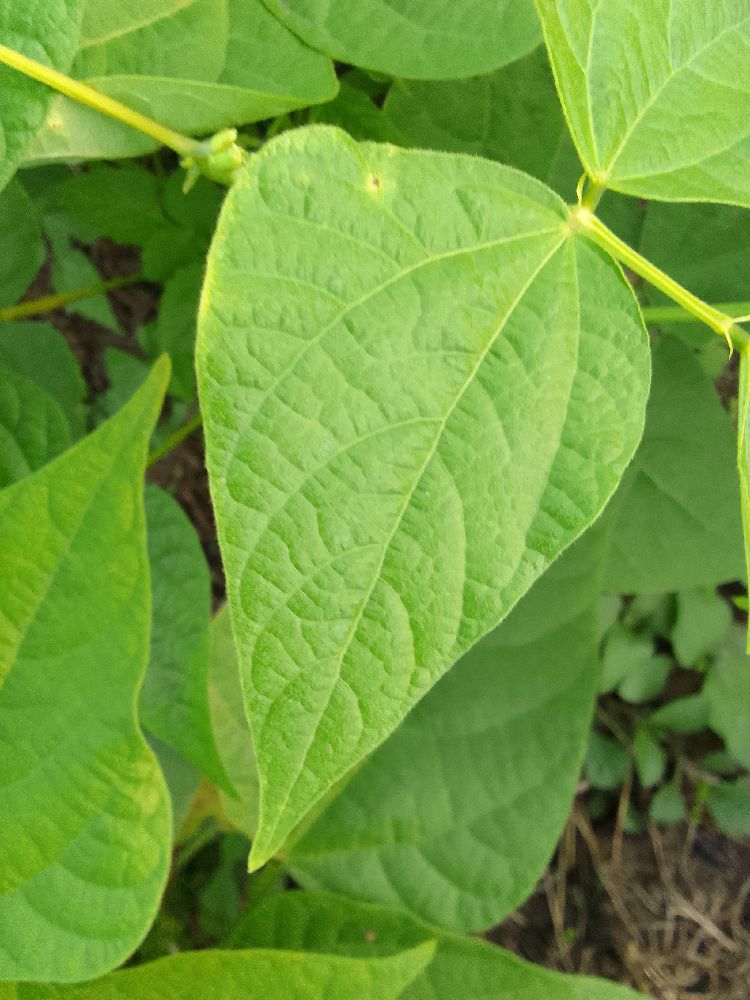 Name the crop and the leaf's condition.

common bean, healthy
